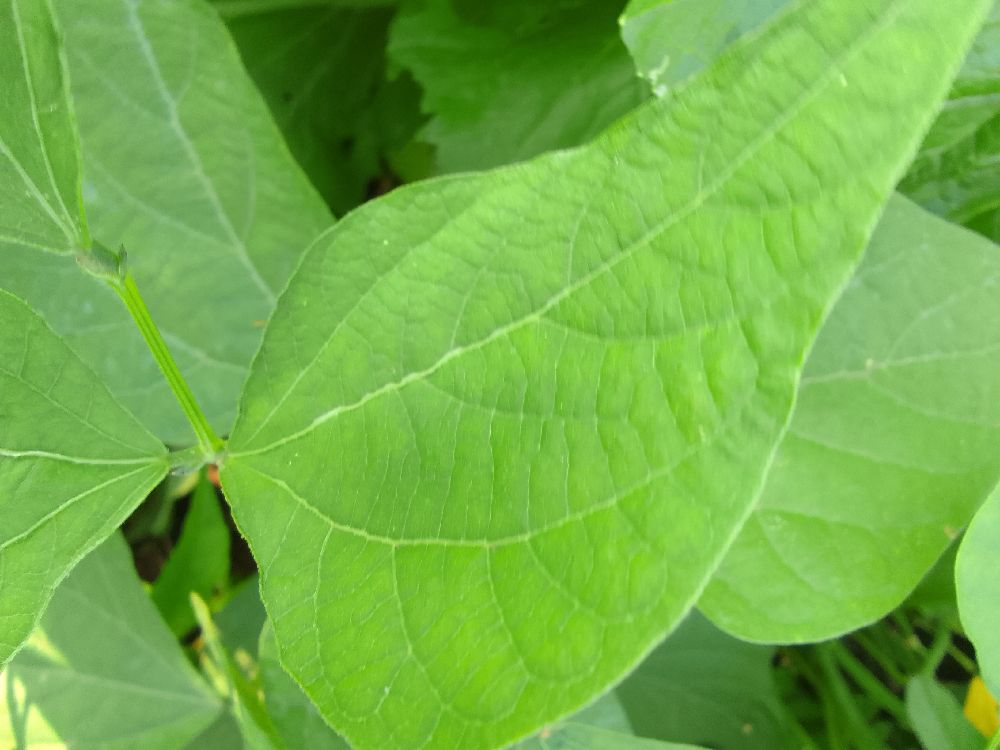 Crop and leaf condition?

common bean, healthy
